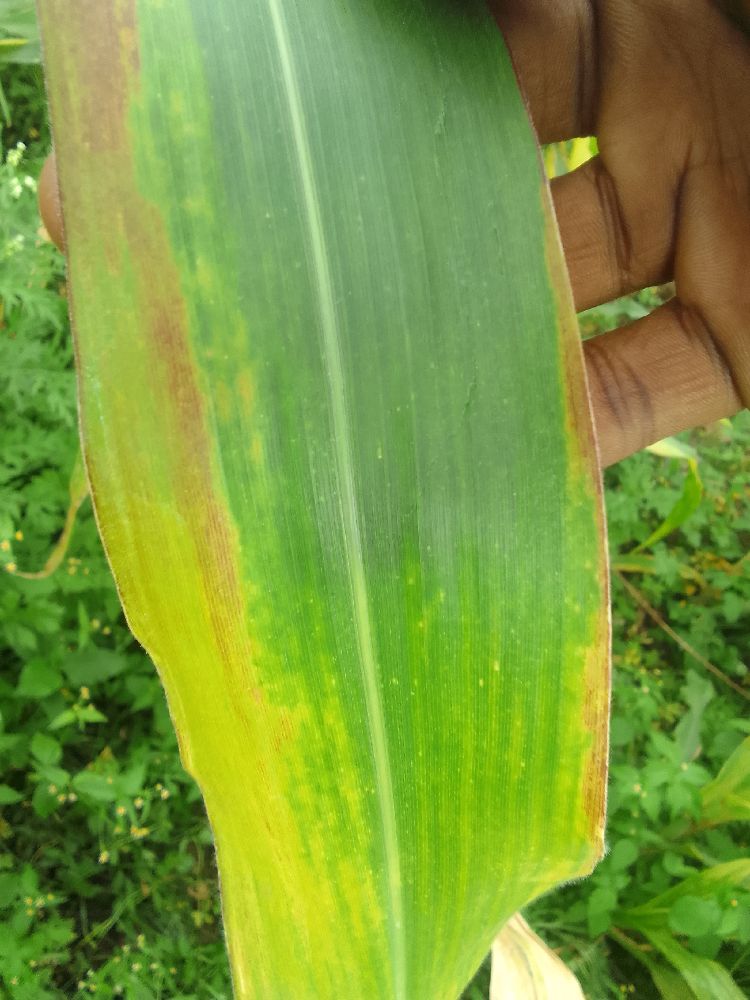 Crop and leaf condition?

maize, maize lethal necrosis
